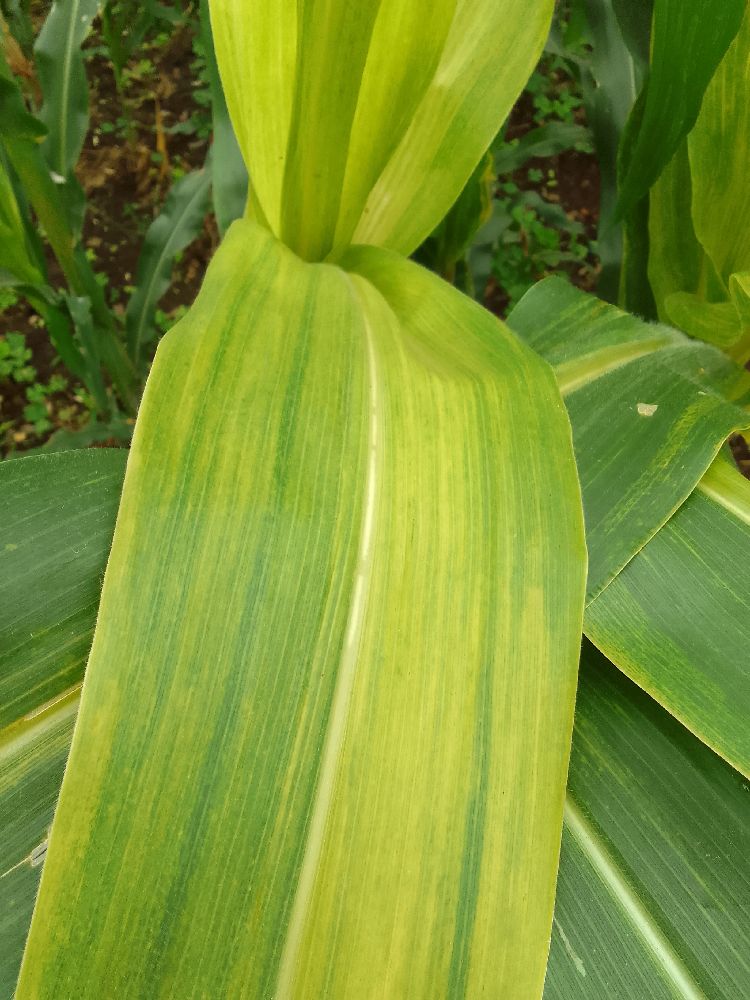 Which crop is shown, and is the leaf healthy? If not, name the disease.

maize, maize lethal necrosis
